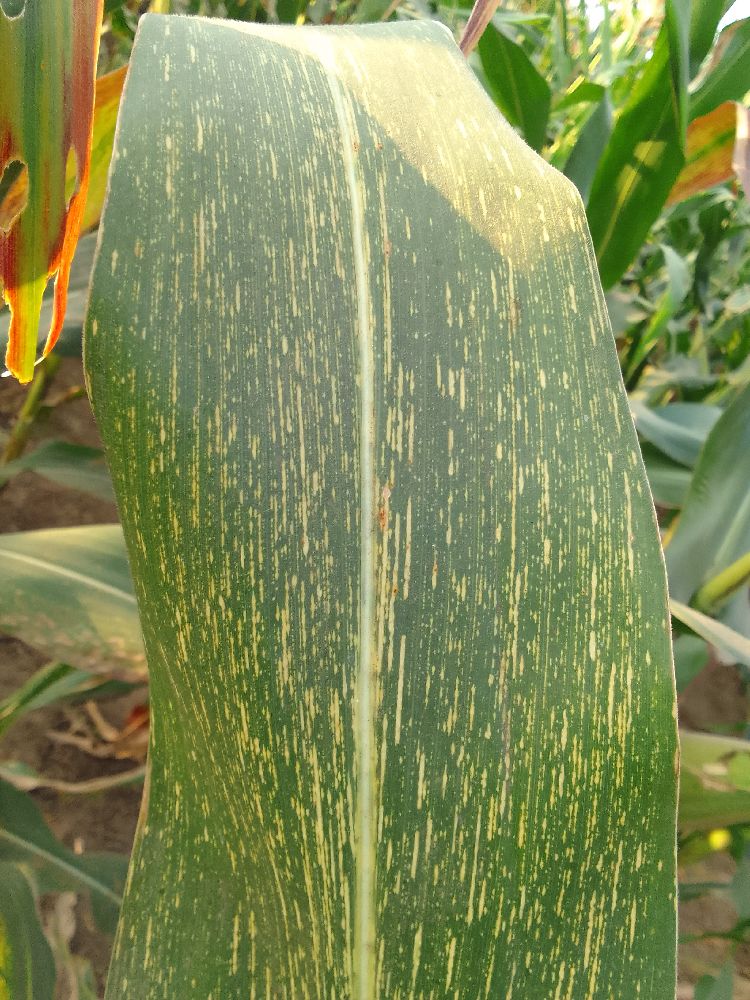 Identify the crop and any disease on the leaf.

maize, maize streak virus
